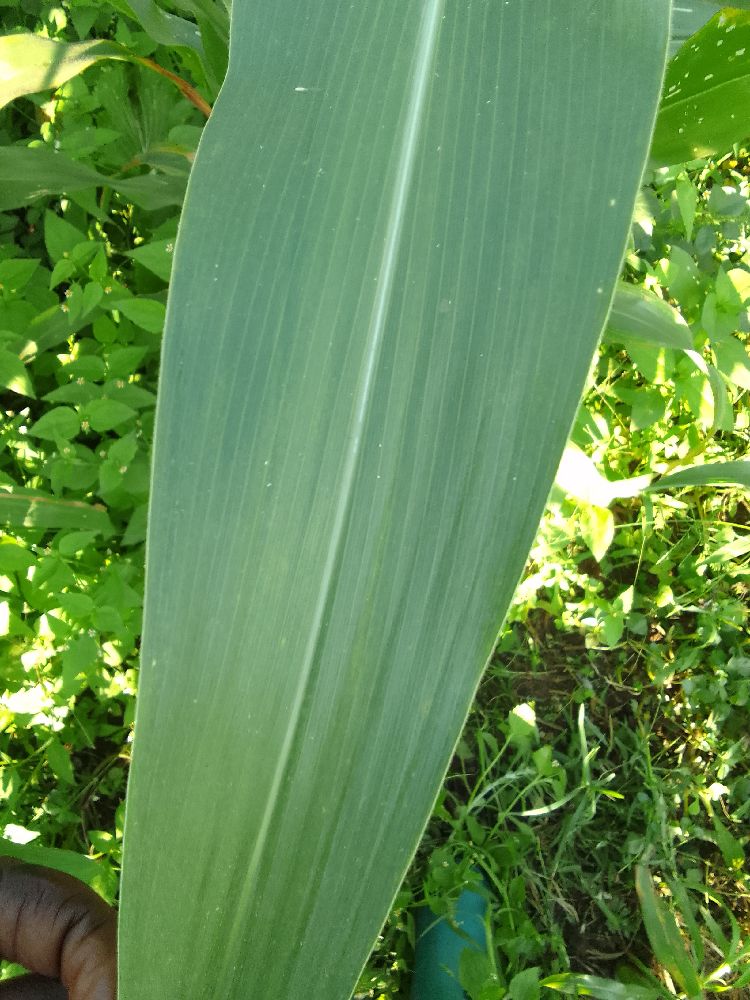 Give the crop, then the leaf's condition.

maize, healthy
